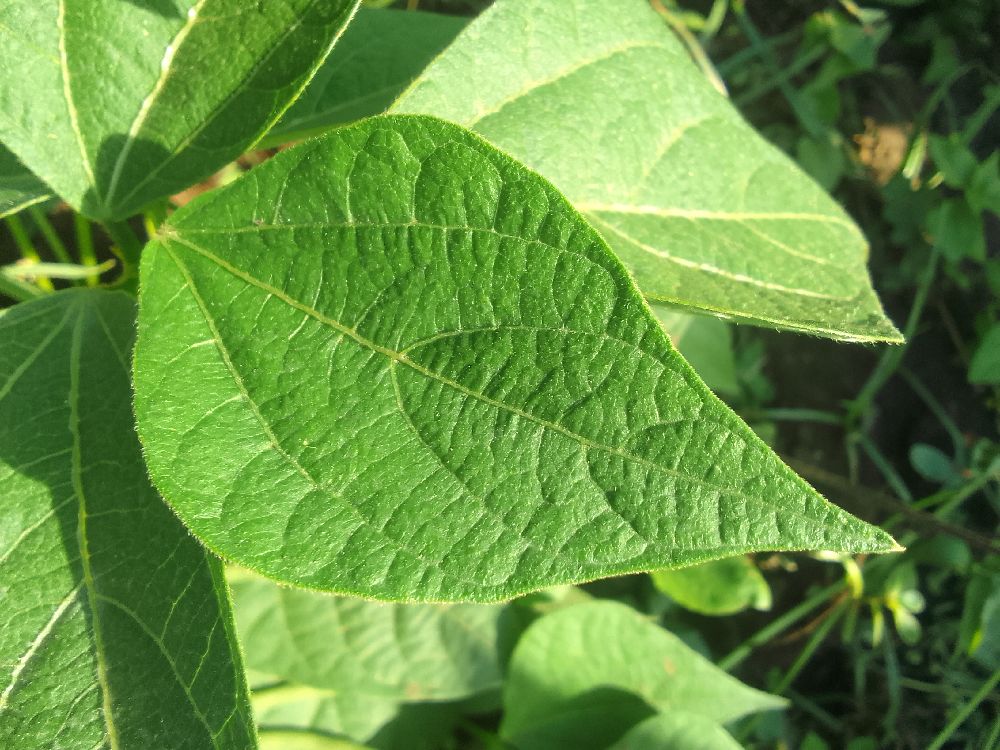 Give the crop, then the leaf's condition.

common bean, healthy
